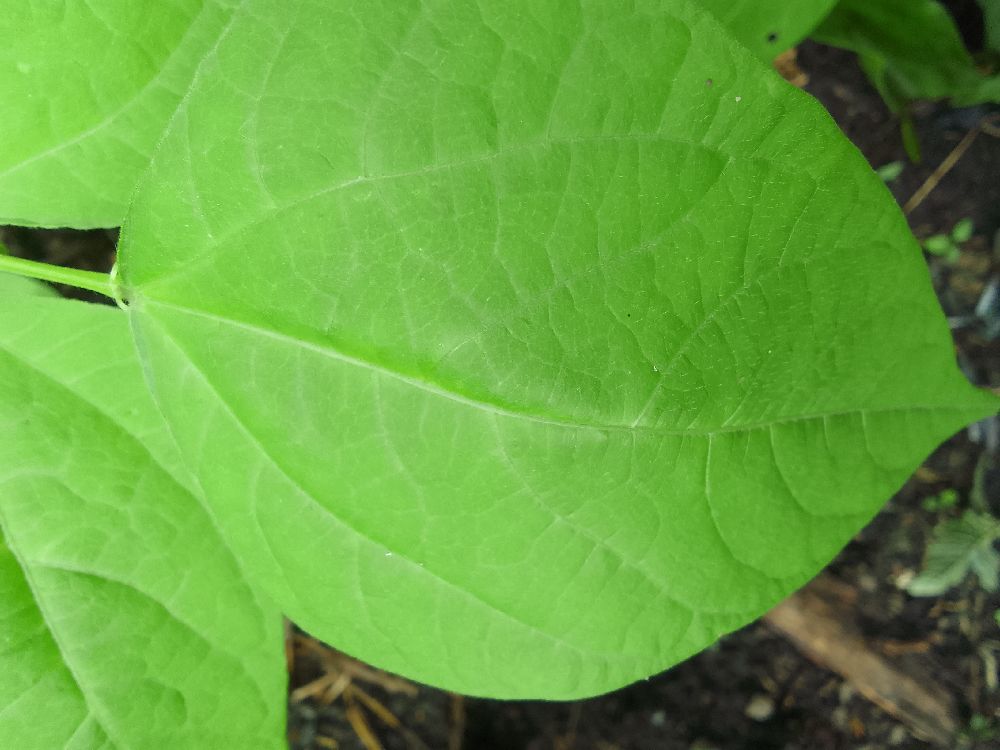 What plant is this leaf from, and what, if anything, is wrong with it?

common bean, healthy
